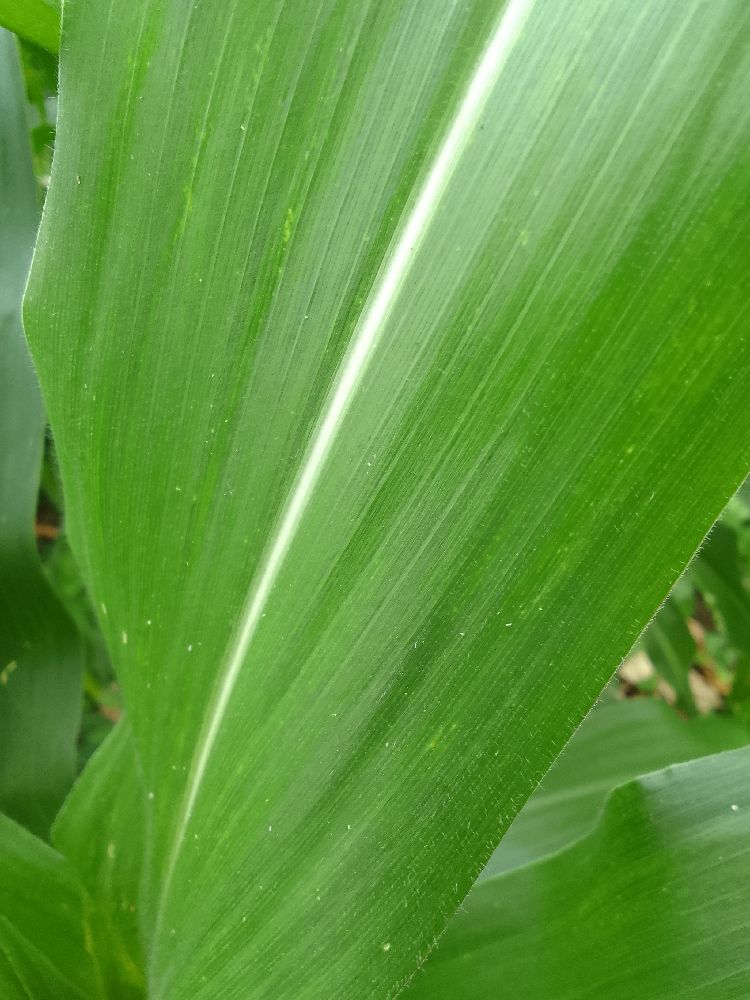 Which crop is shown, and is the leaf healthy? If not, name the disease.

maize, healthy
